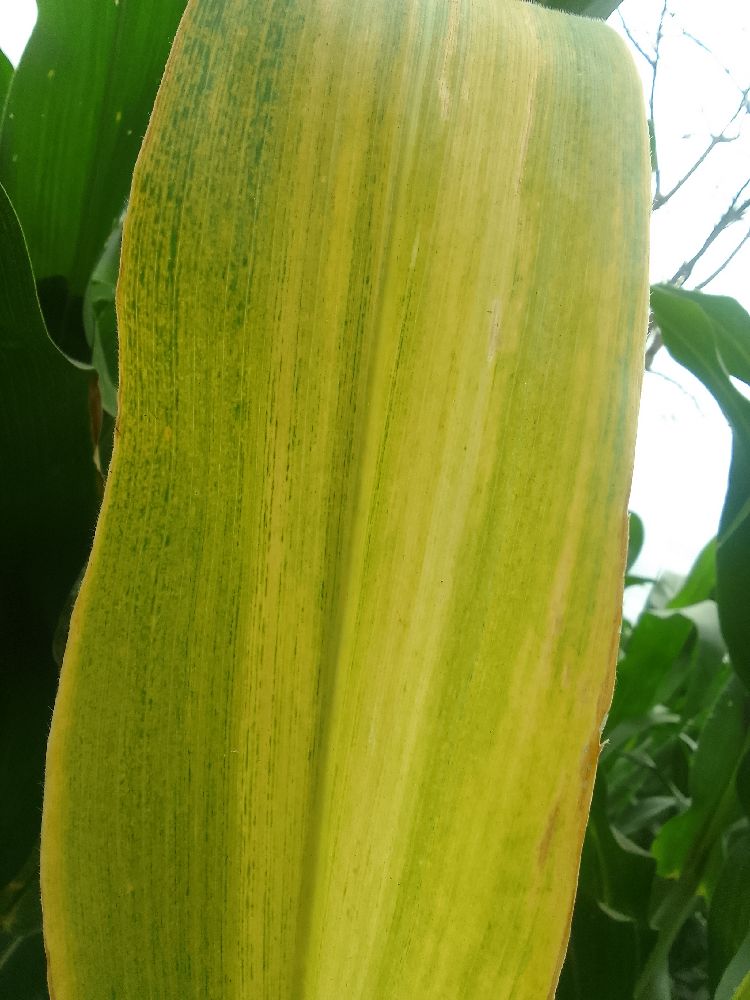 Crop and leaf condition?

maize, maize lethal necrosis
